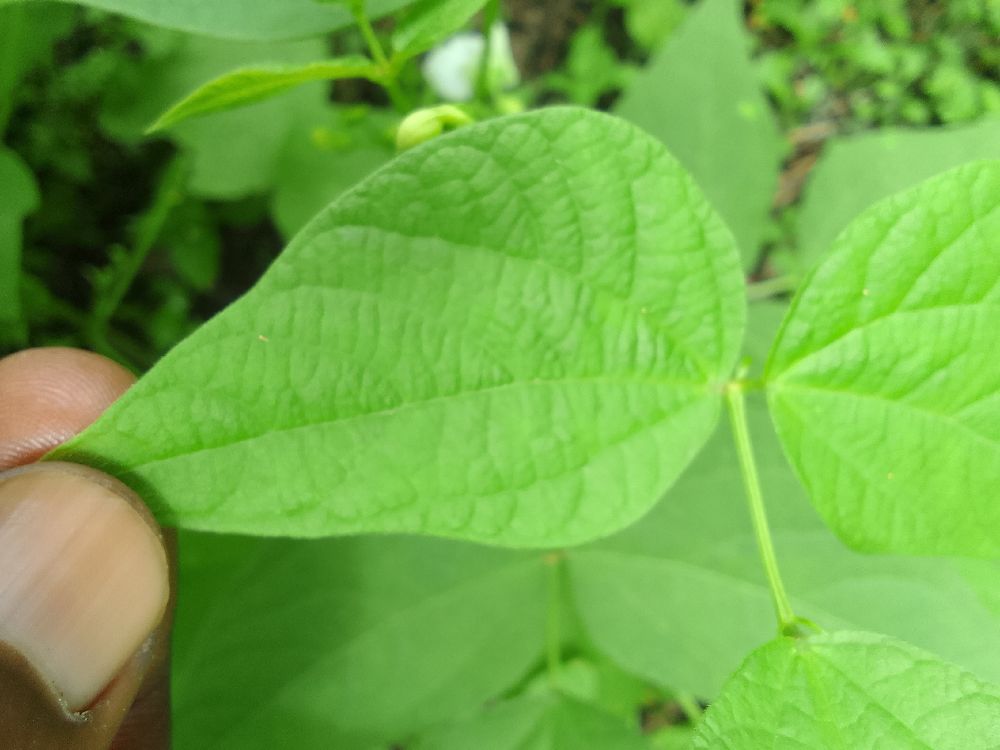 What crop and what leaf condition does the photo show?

common bean, healthy
